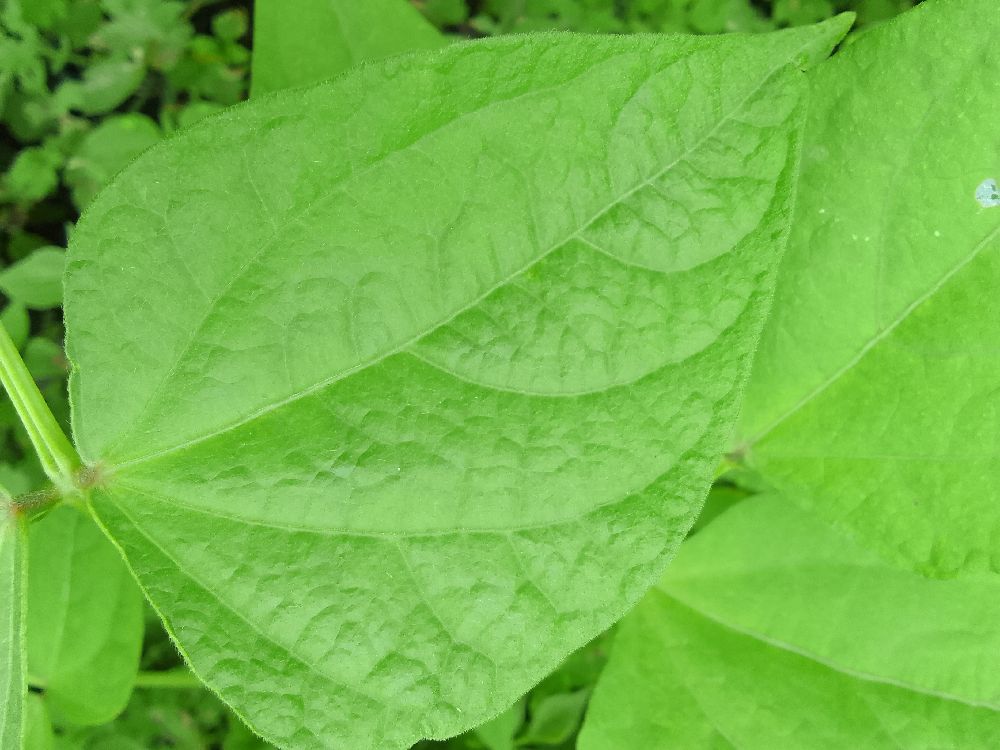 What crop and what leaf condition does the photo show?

common bean, healthy
